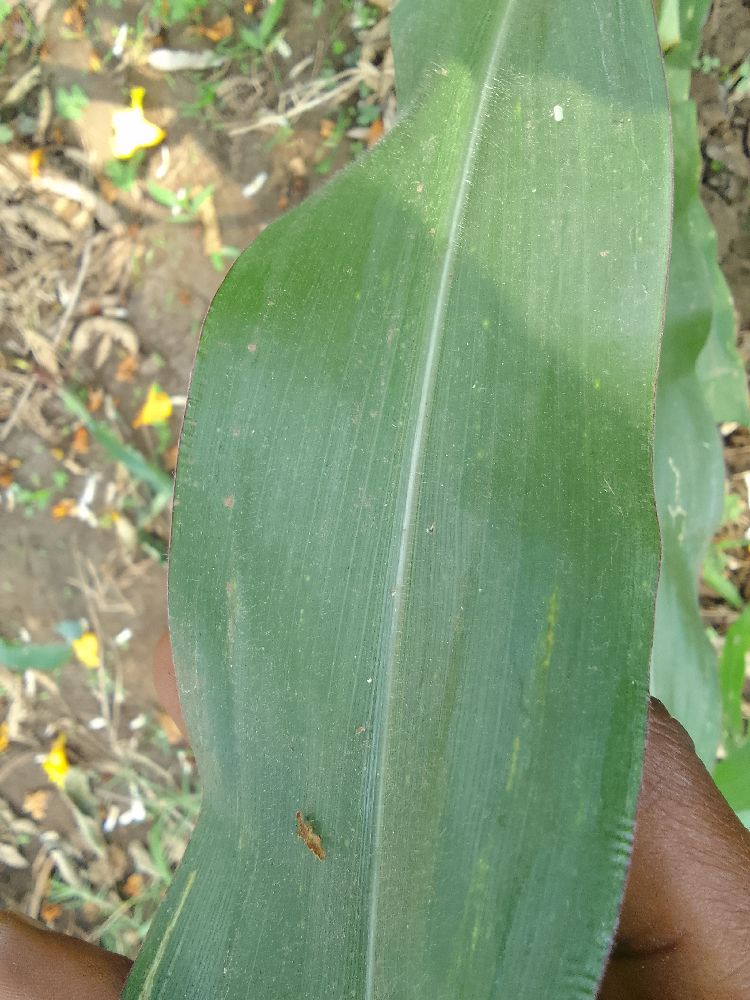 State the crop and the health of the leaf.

maize, healthy
